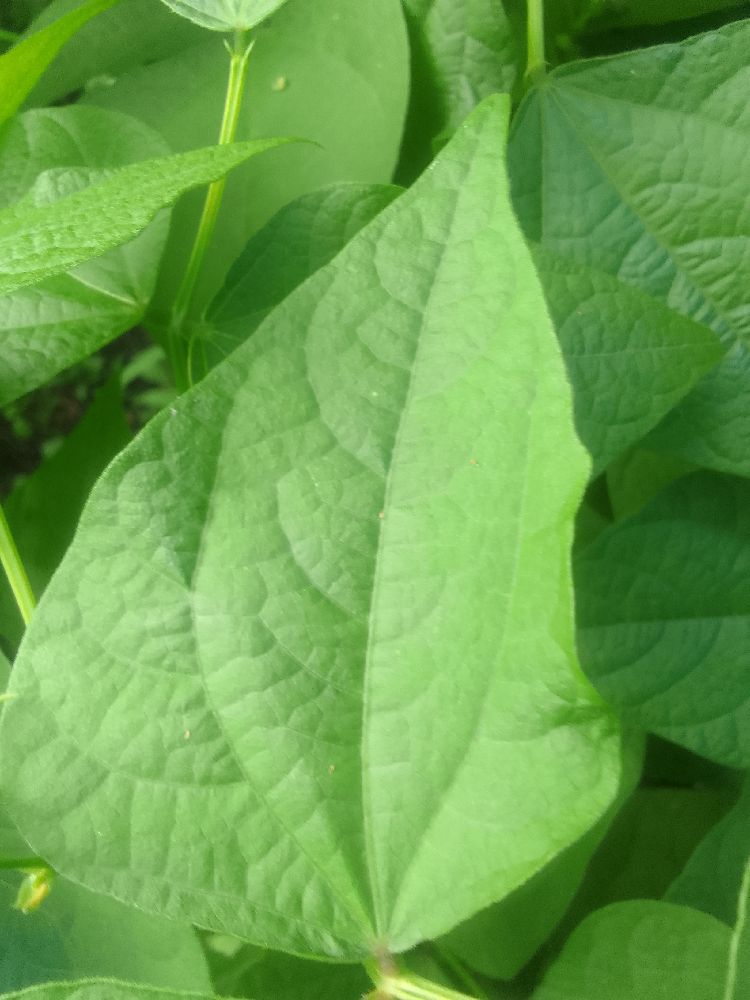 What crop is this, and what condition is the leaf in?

common bean, healthy
